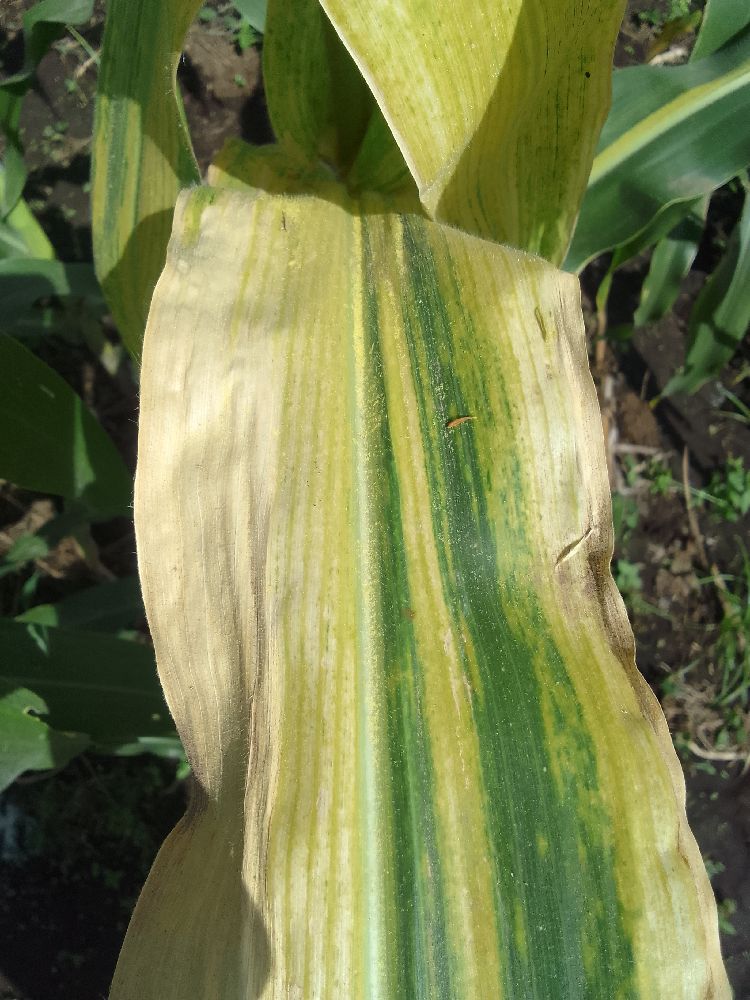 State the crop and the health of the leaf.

maize, maize lethal necrosis
